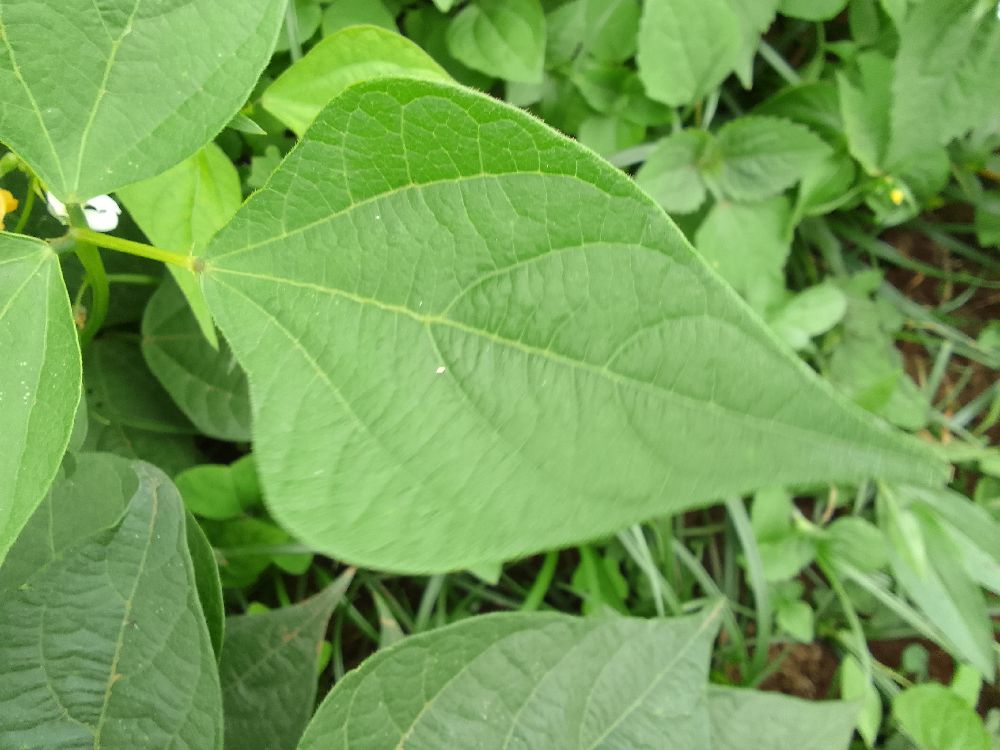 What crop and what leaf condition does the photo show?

common bean, healthy
